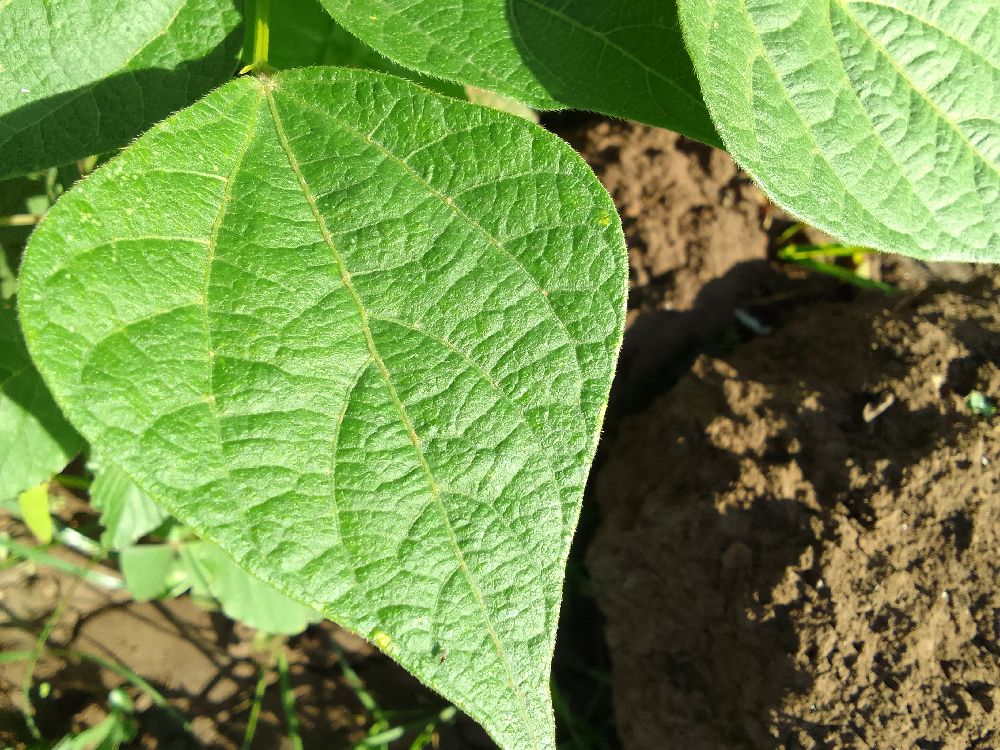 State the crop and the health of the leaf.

common bean, healthy
